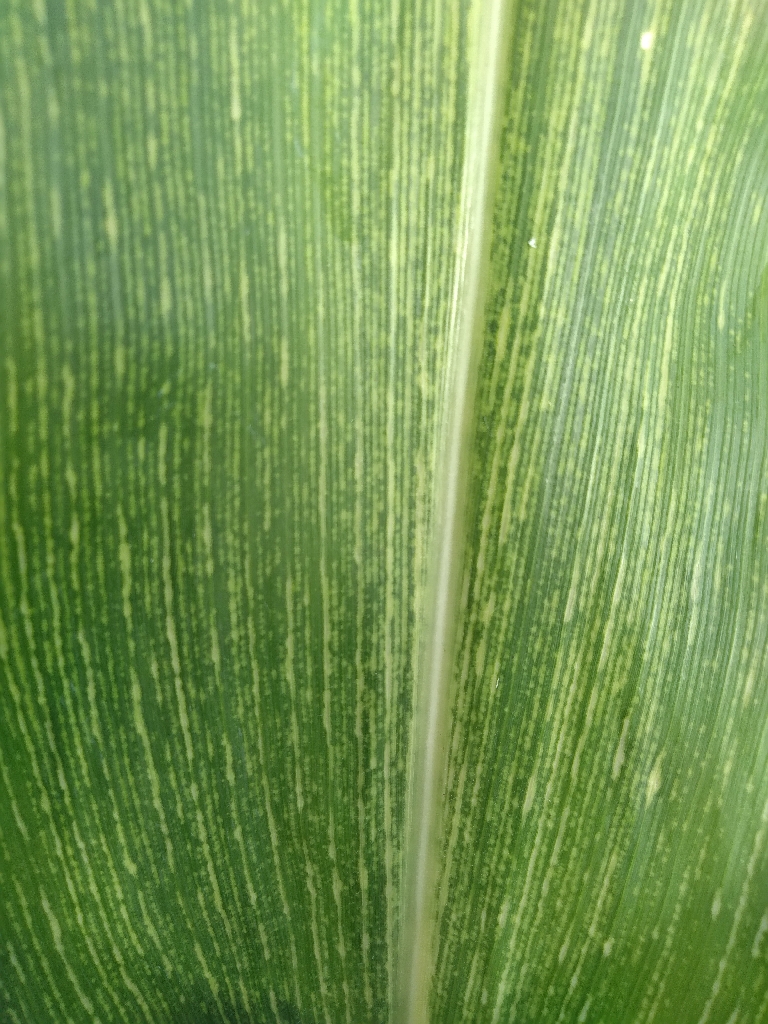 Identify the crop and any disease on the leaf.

maize, maize streak virus
